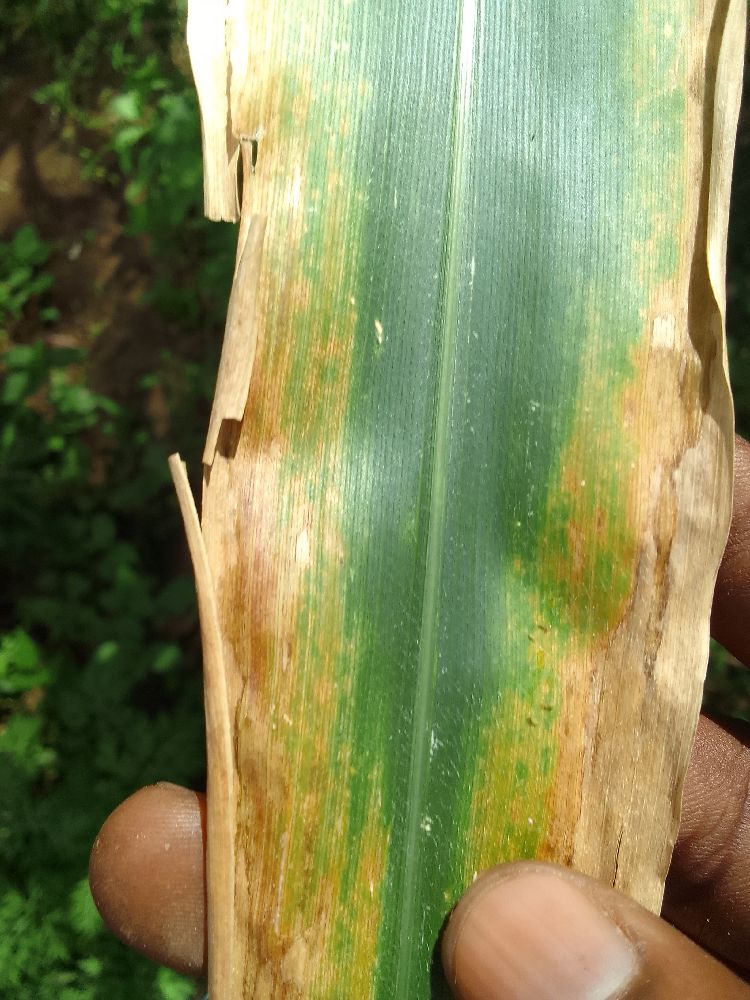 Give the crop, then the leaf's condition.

maize, maize lethal necrosis
